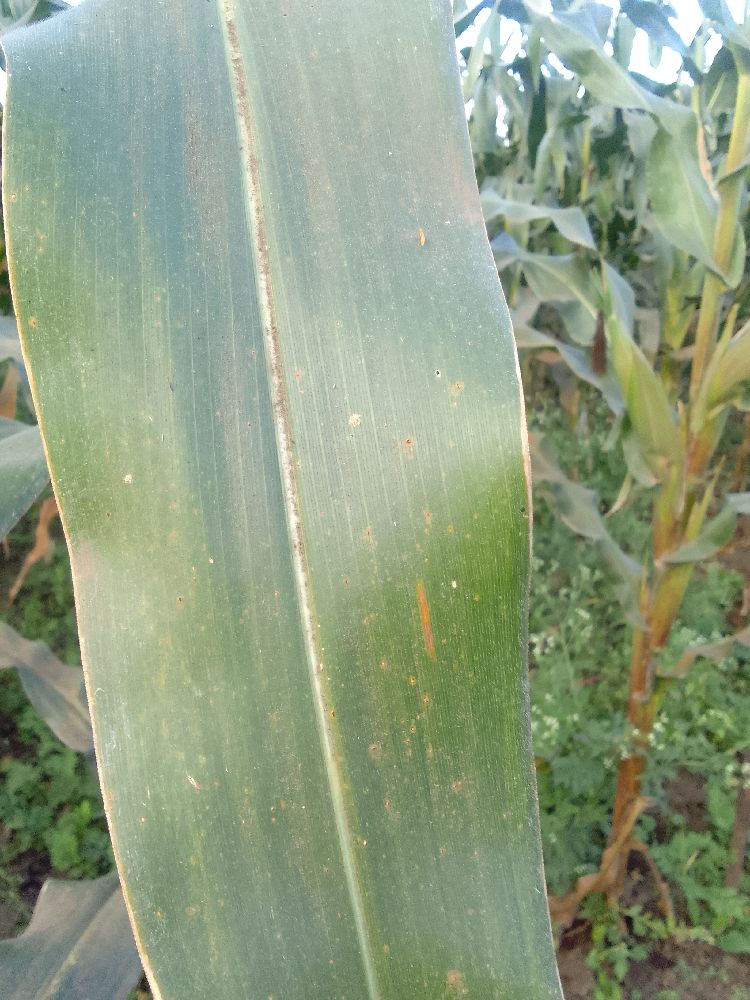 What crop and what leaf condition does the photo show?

maize, healthy
